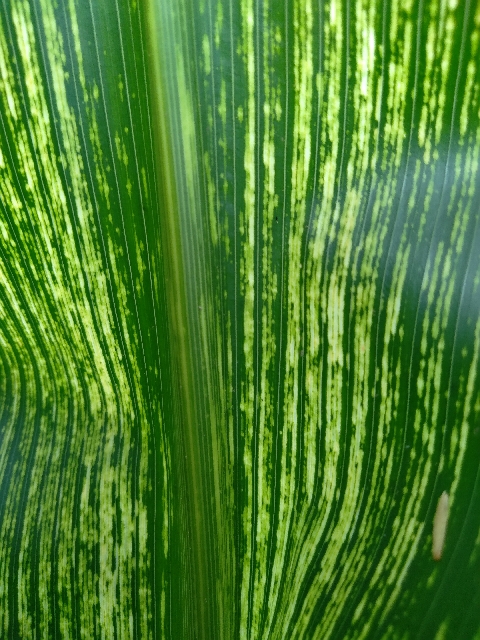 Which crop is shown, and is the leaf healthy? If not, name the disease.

maize, maize streak virus
